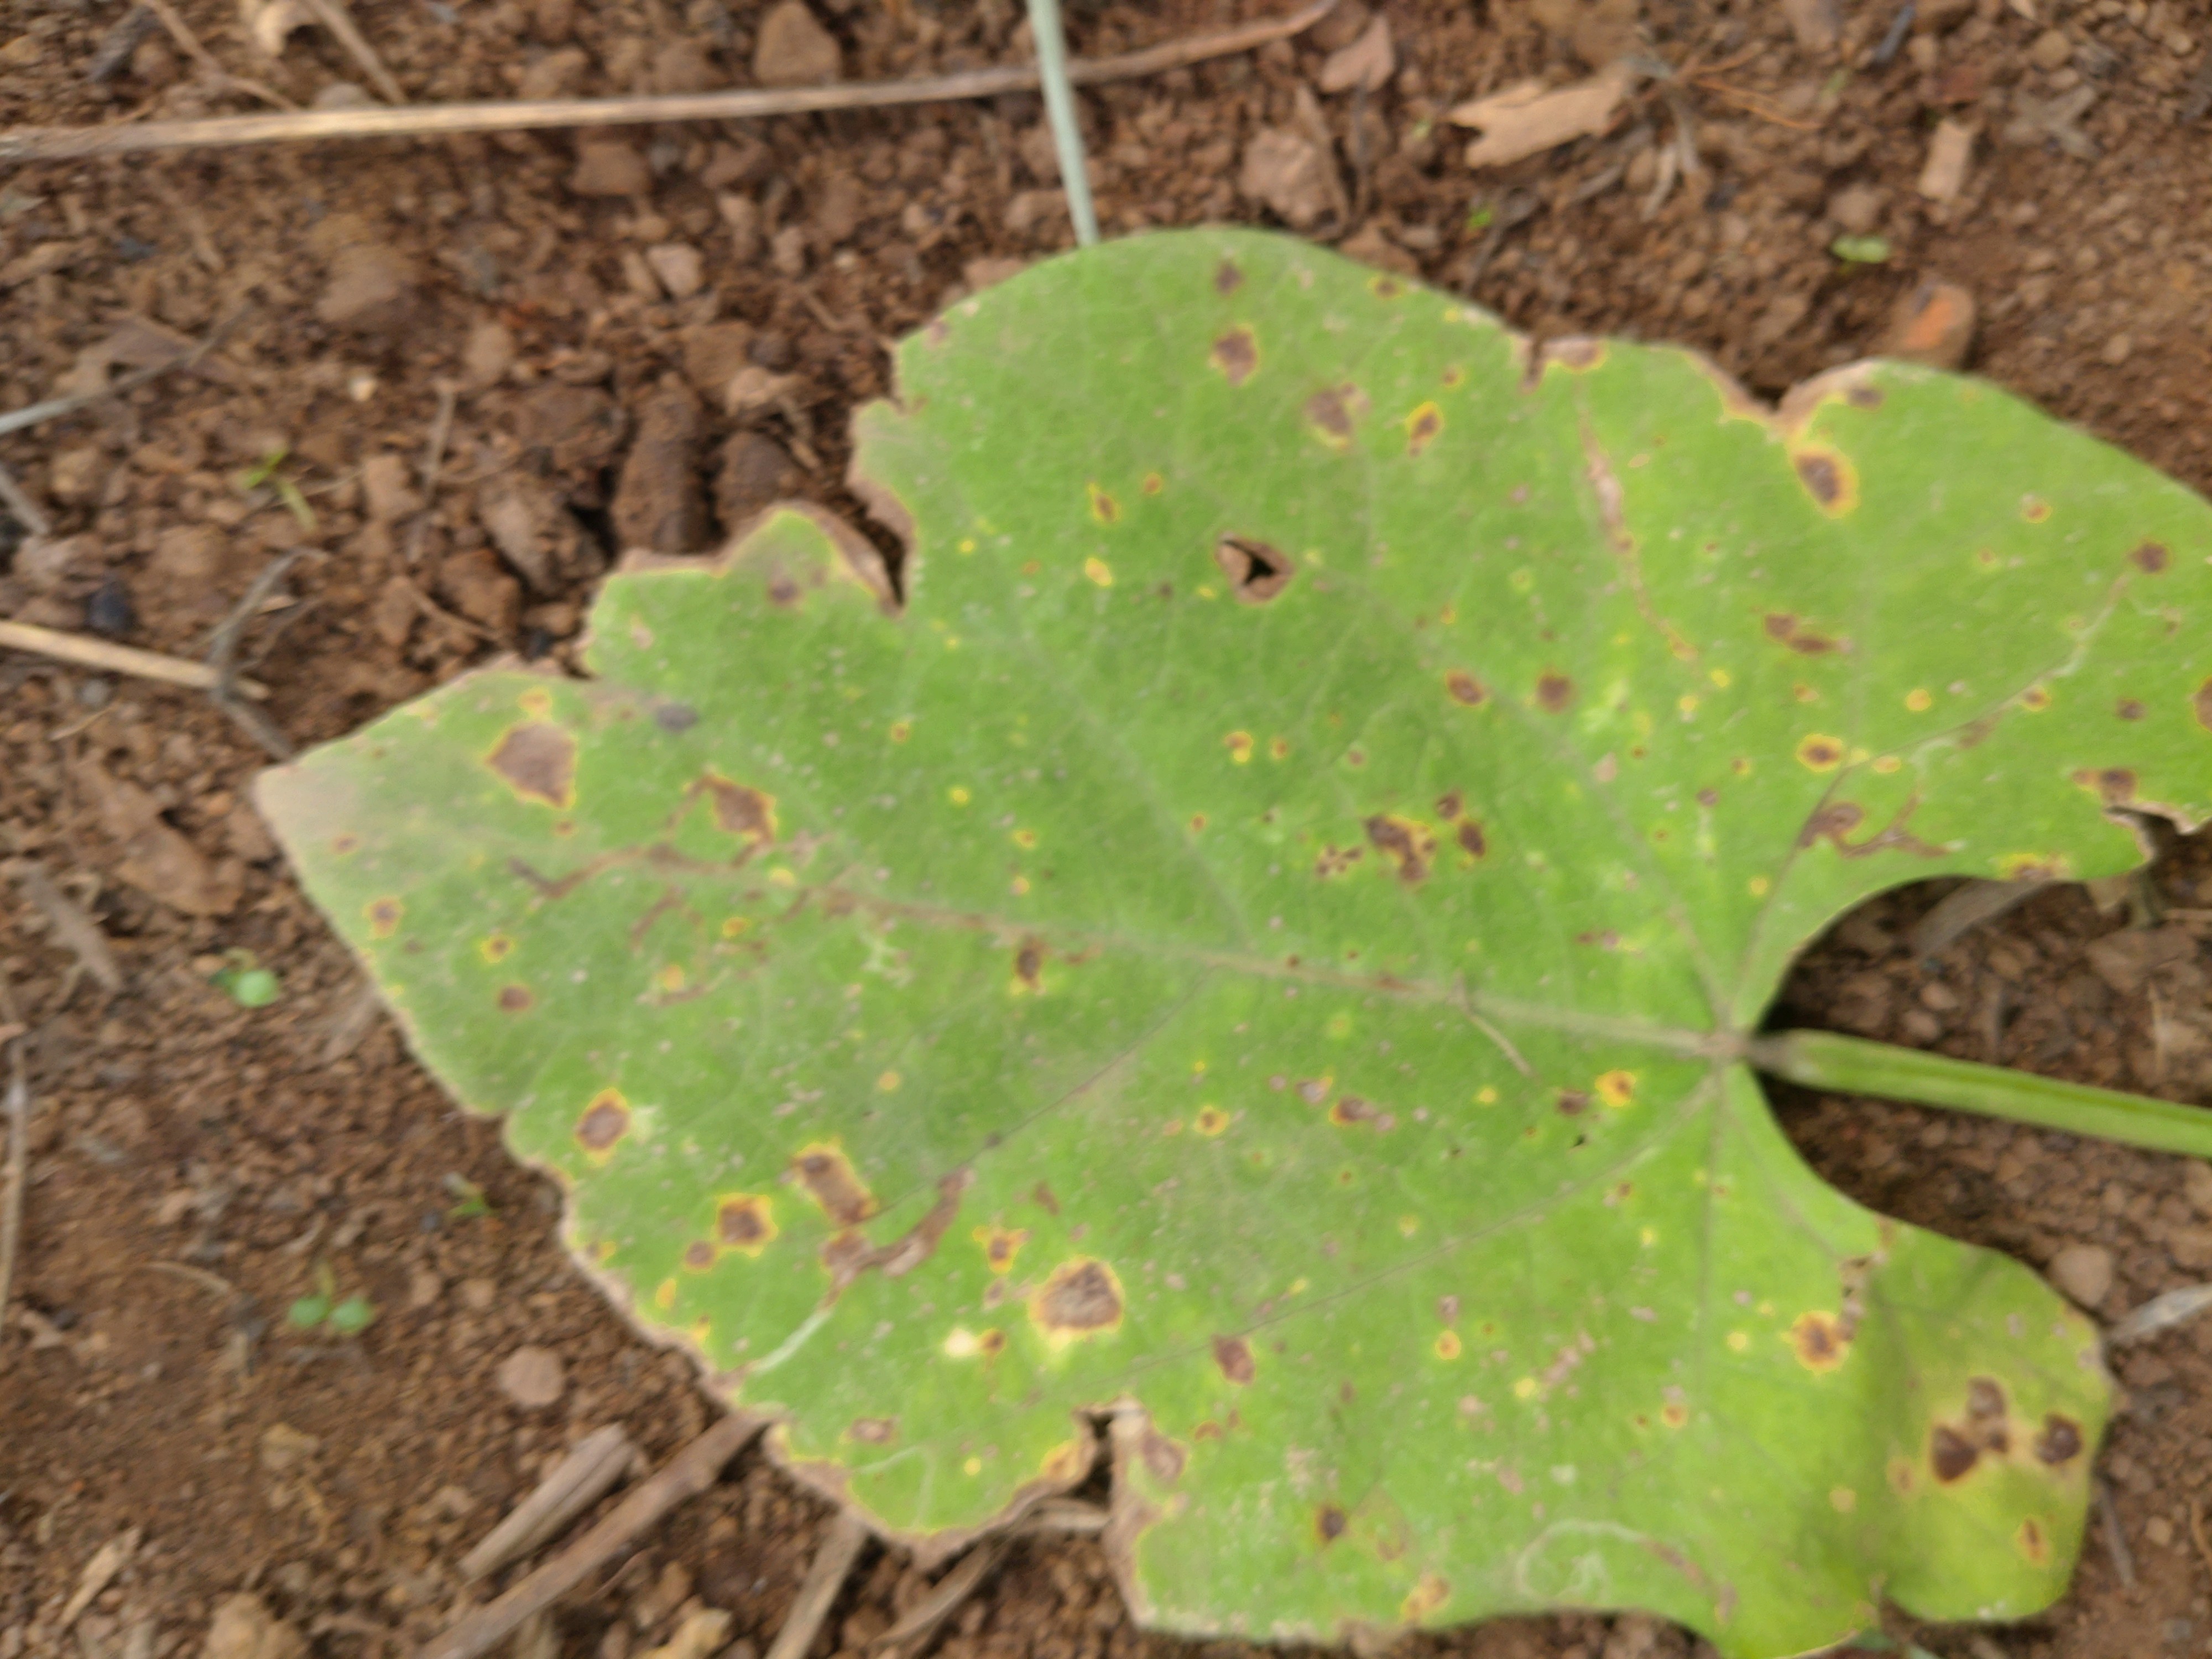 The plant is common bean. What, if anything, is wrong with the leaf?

rust
